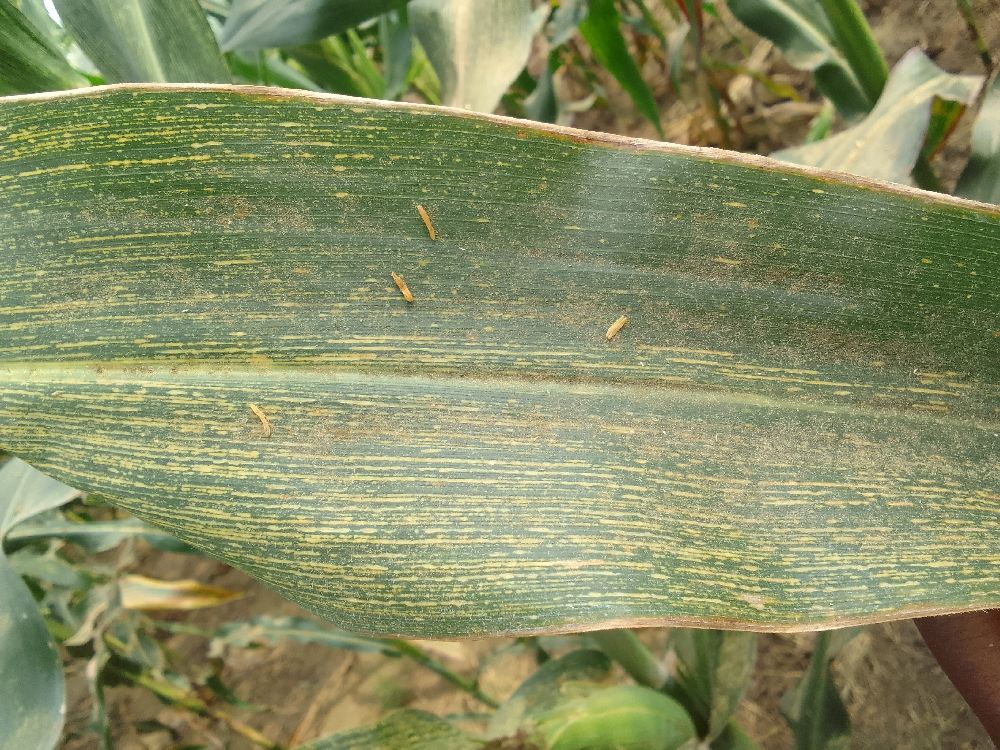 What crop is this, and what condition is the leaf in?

maize, maize streak virus
